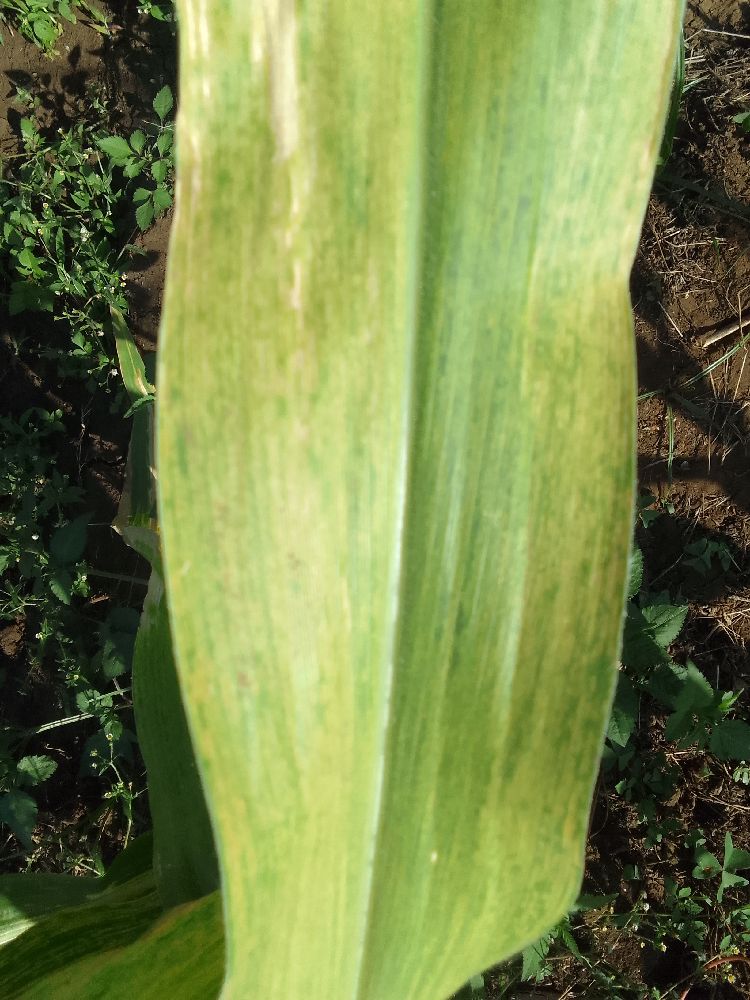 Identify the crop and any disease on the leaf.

maize, maize lethal necrosis
